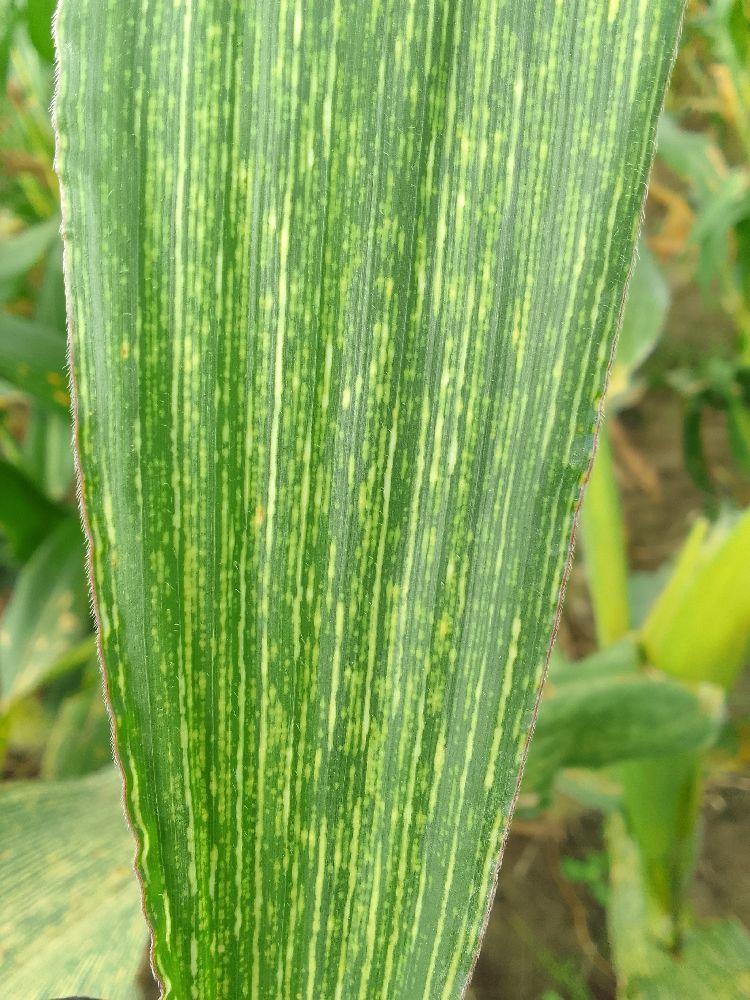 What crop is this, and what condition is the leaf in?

maize, maize streak virus
